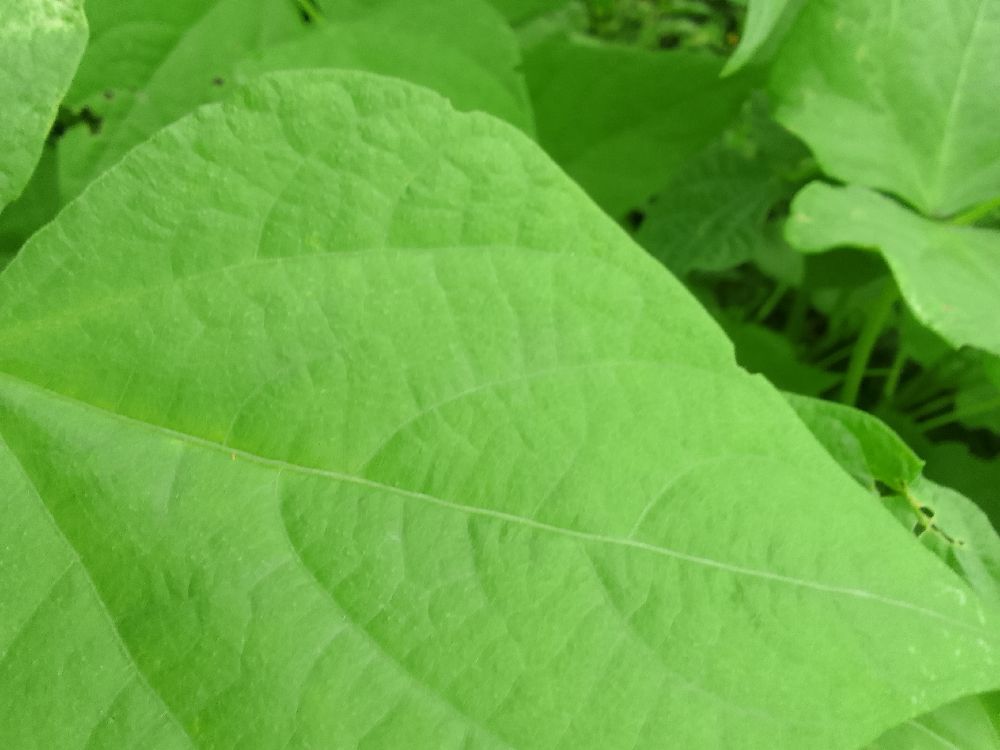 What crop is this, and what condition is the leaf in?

common bean, healthy
